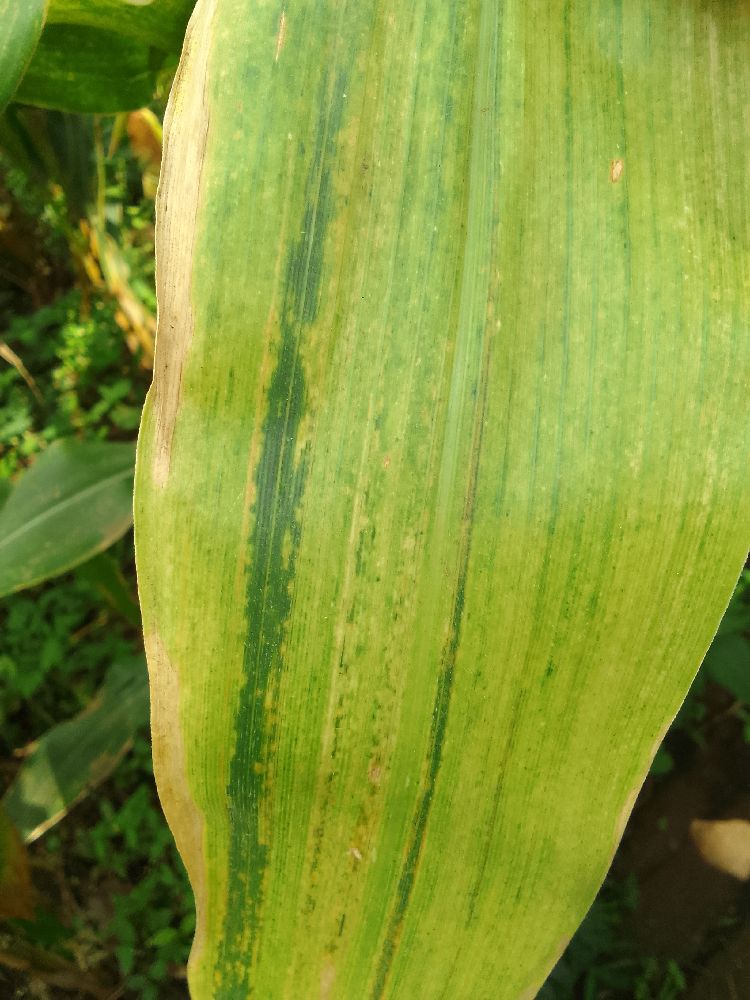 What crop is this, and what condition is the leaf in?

maize, maize lethal necrosis
